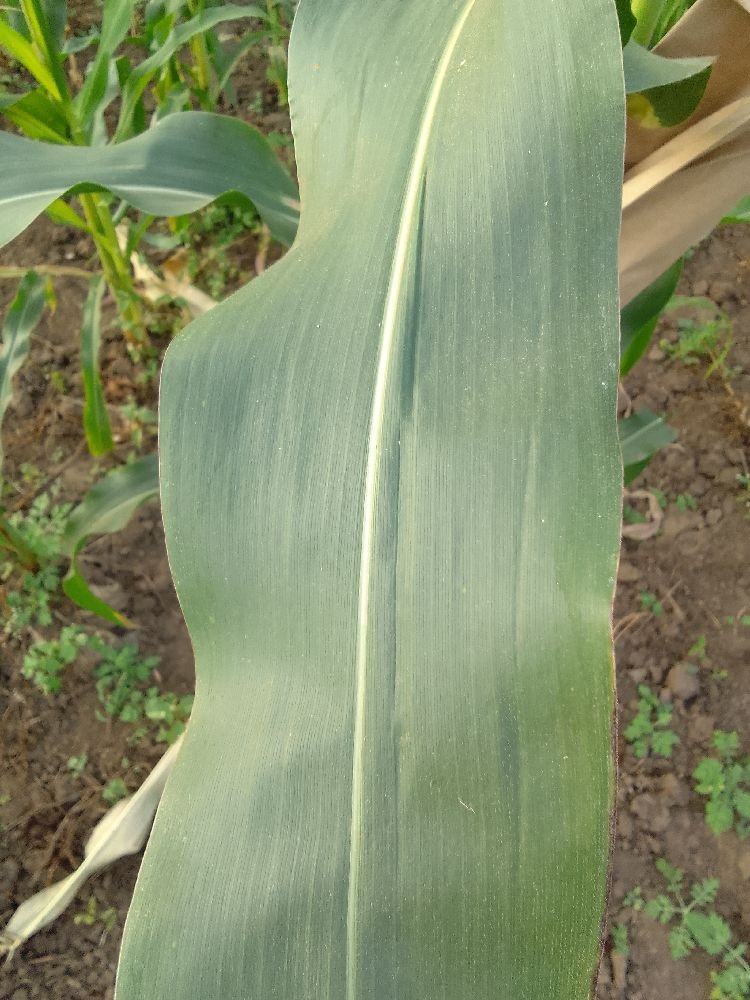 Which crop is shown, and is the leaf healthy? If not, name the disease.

maize, healthy
